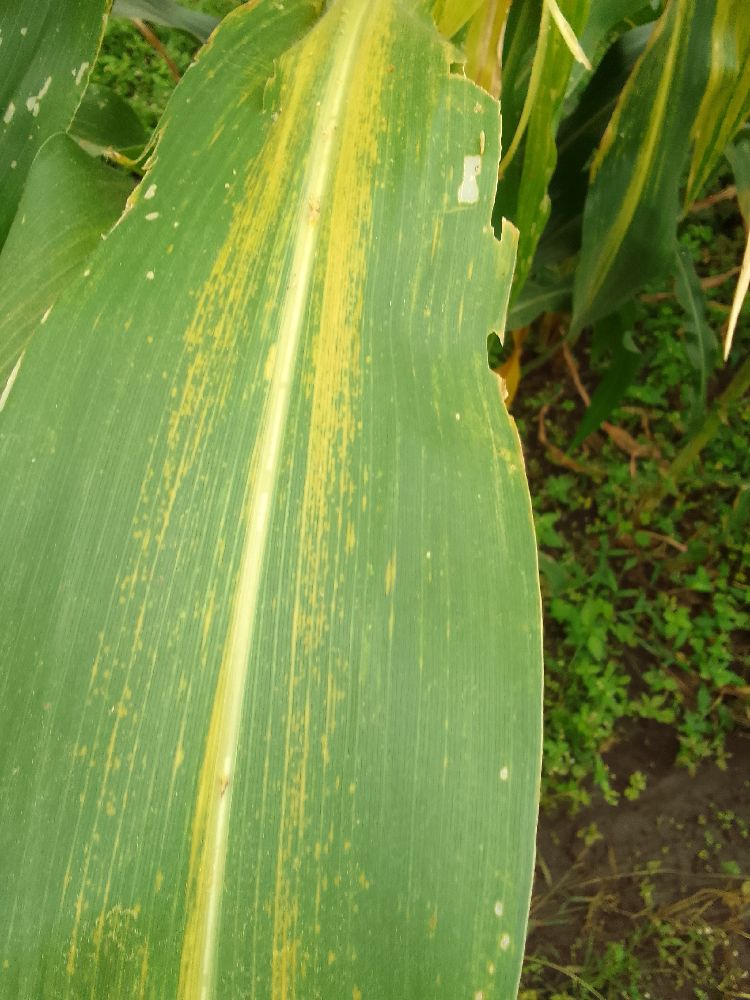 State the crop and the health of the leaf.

maize, maize lethal necrosis
